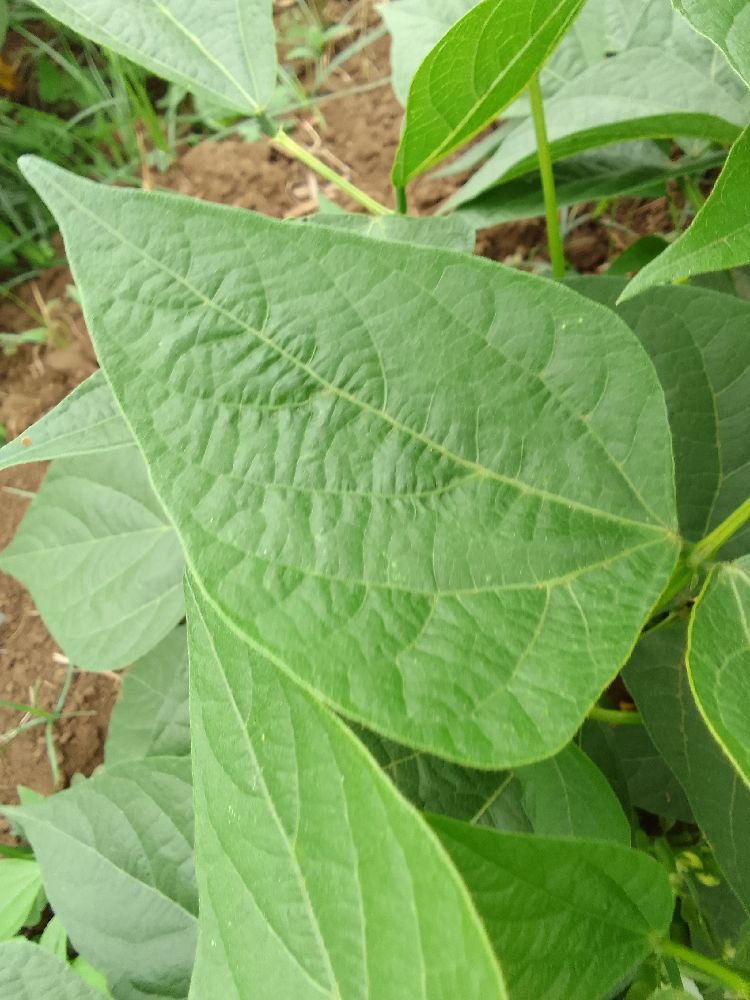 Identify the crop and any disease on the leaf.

common bean, healthy
